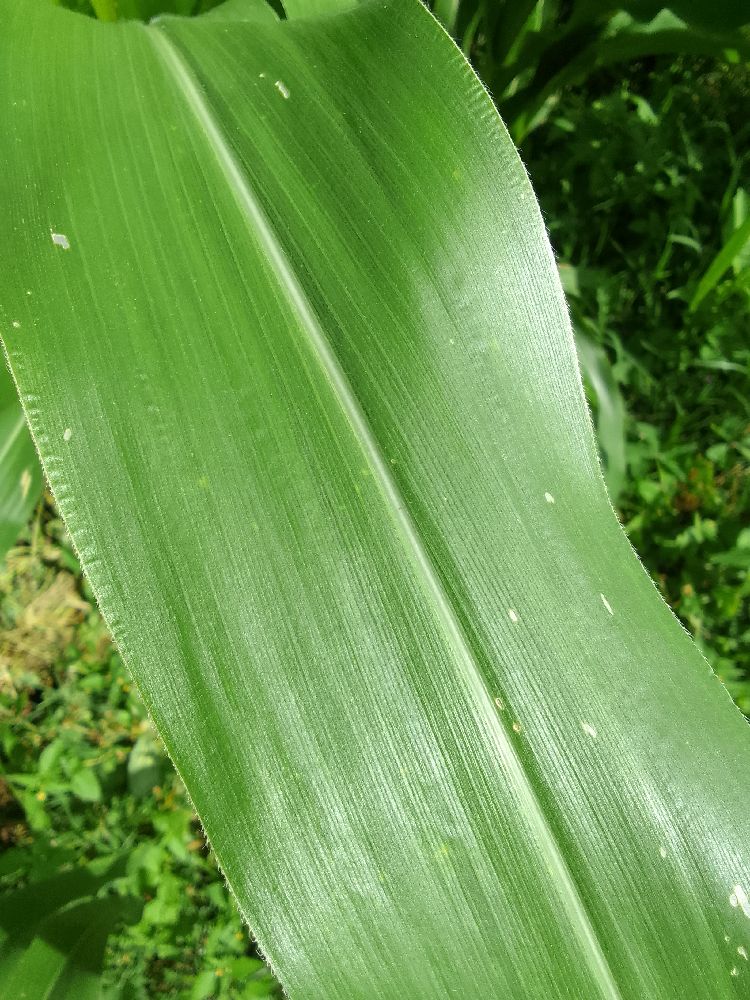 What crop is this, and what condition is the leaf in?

maize, healthy
